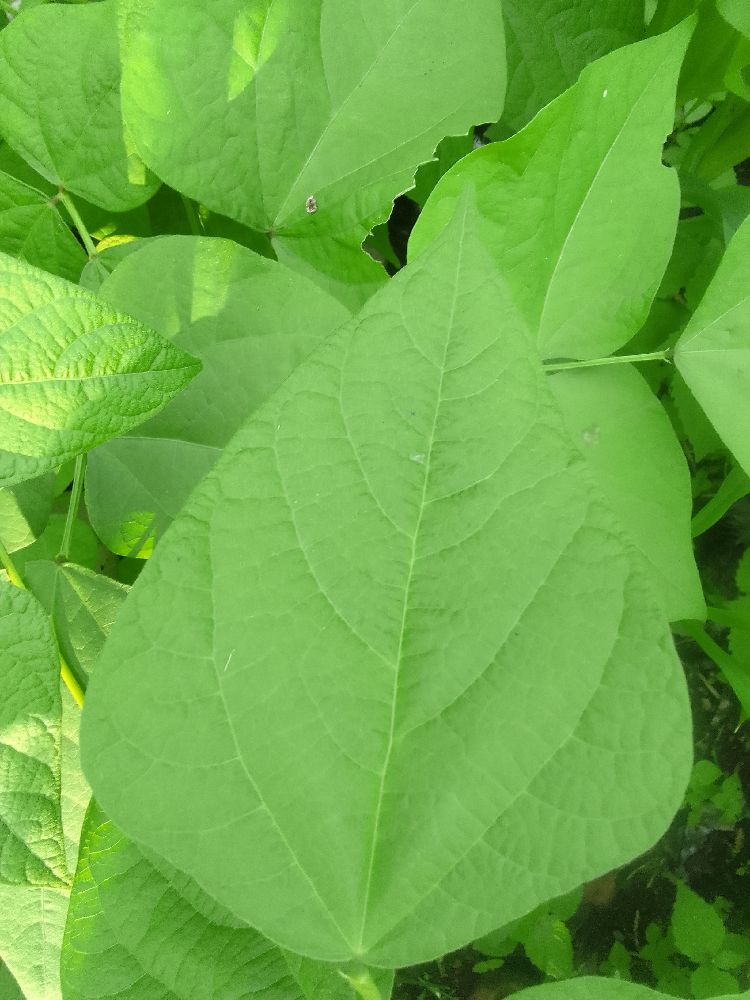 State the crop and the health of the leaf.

common bean, healthy
